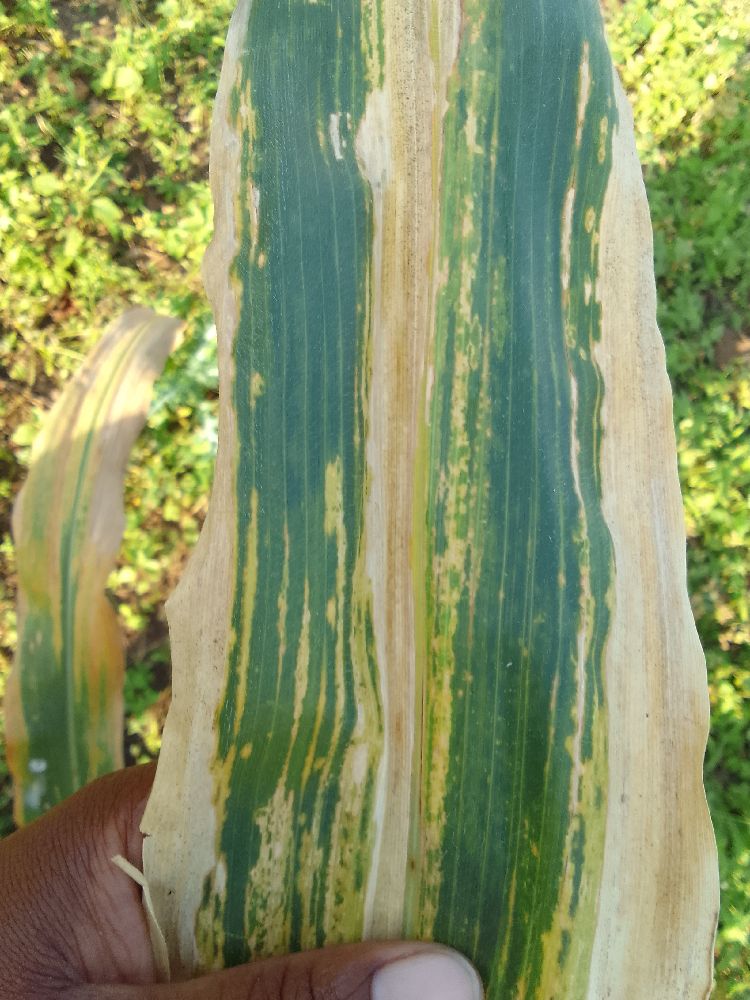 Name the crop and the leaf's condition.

maize, maize lethal necrosis
